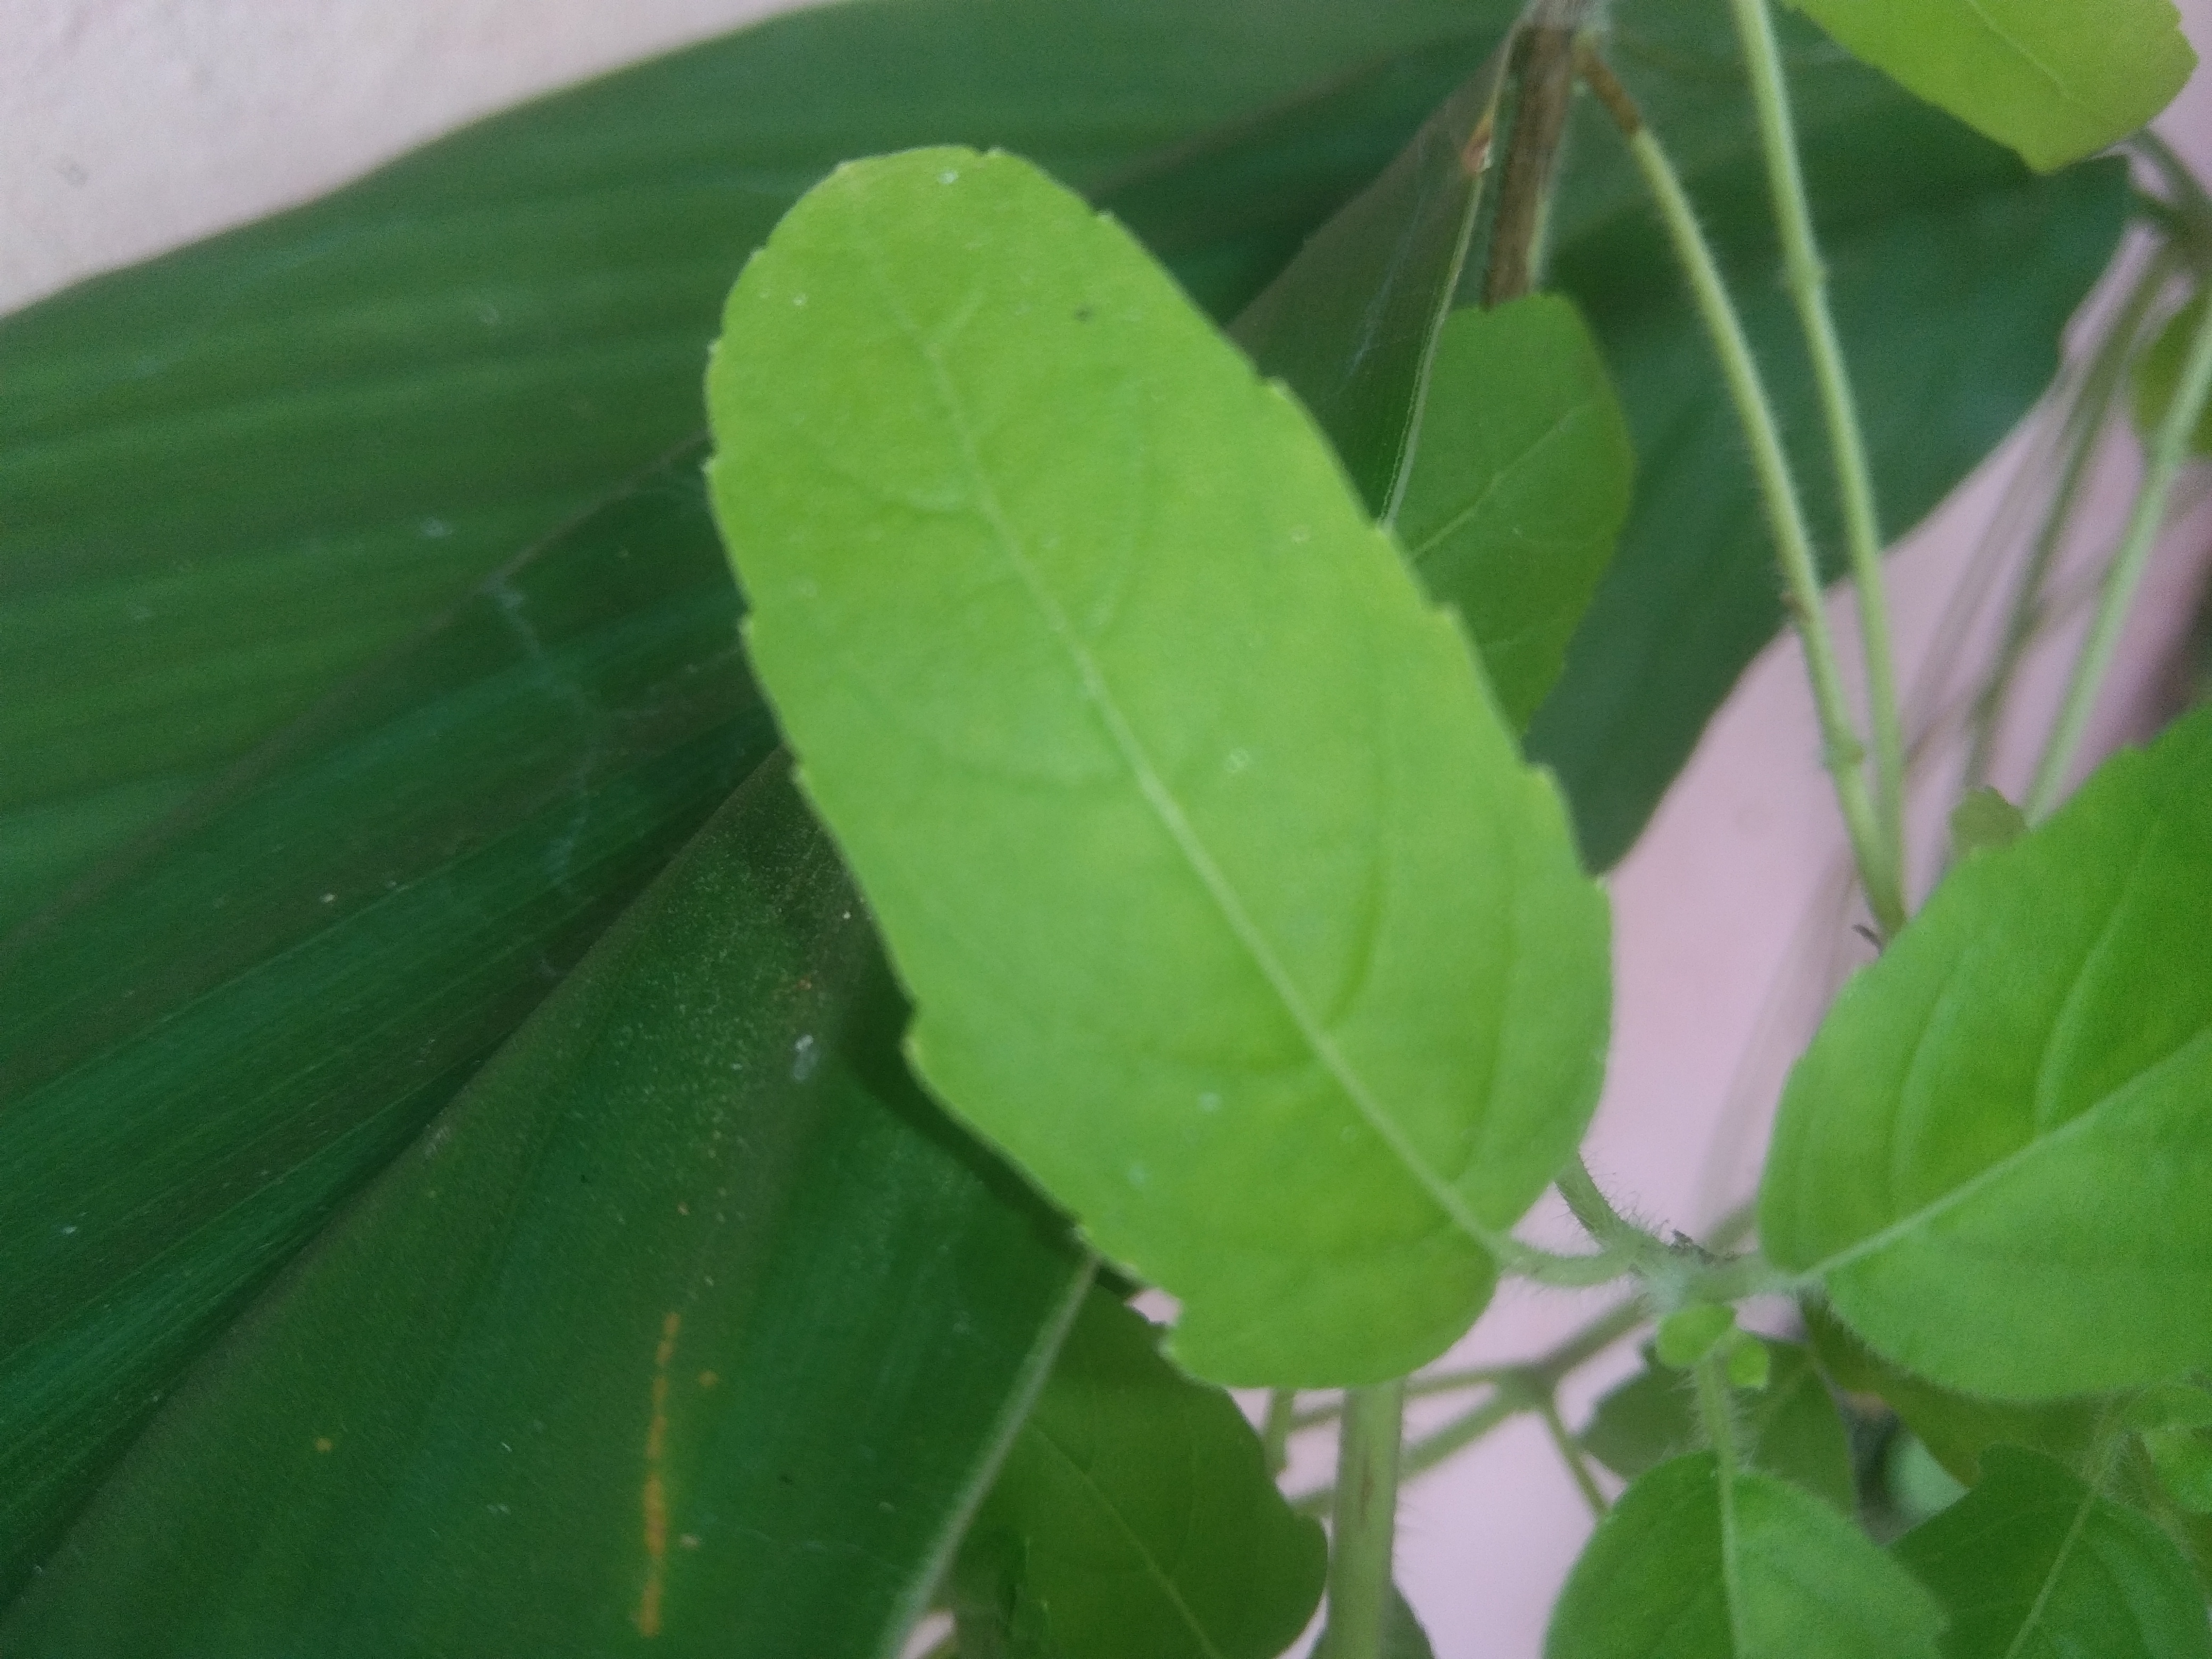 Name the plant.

tulshi
